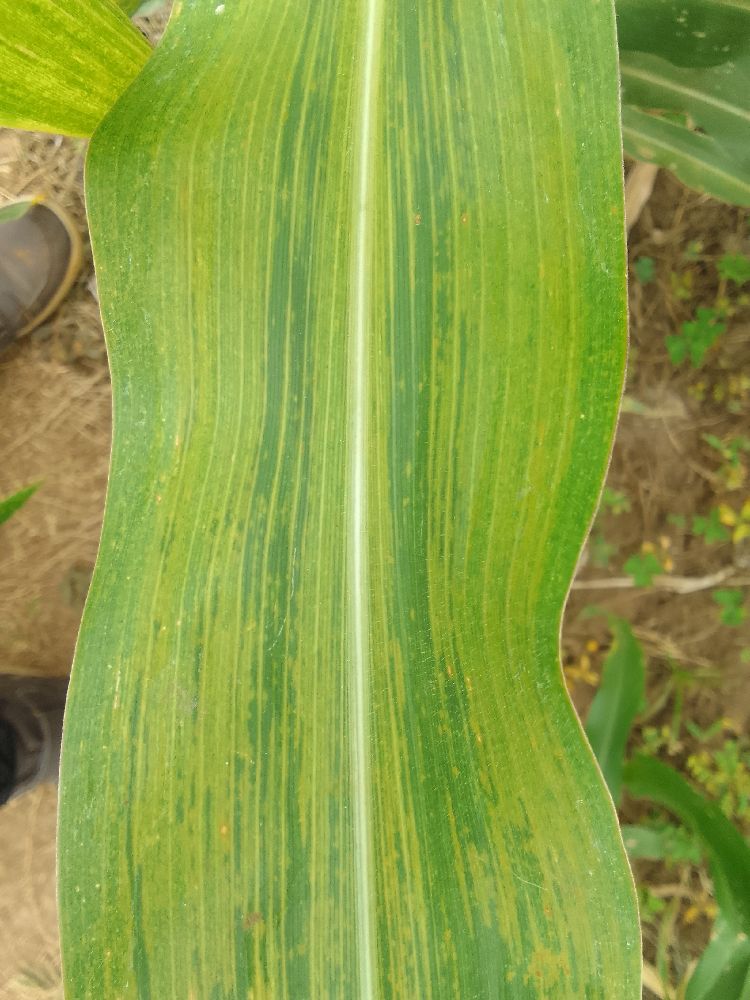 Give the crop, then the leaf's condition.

maize, maize lethal necrosis
